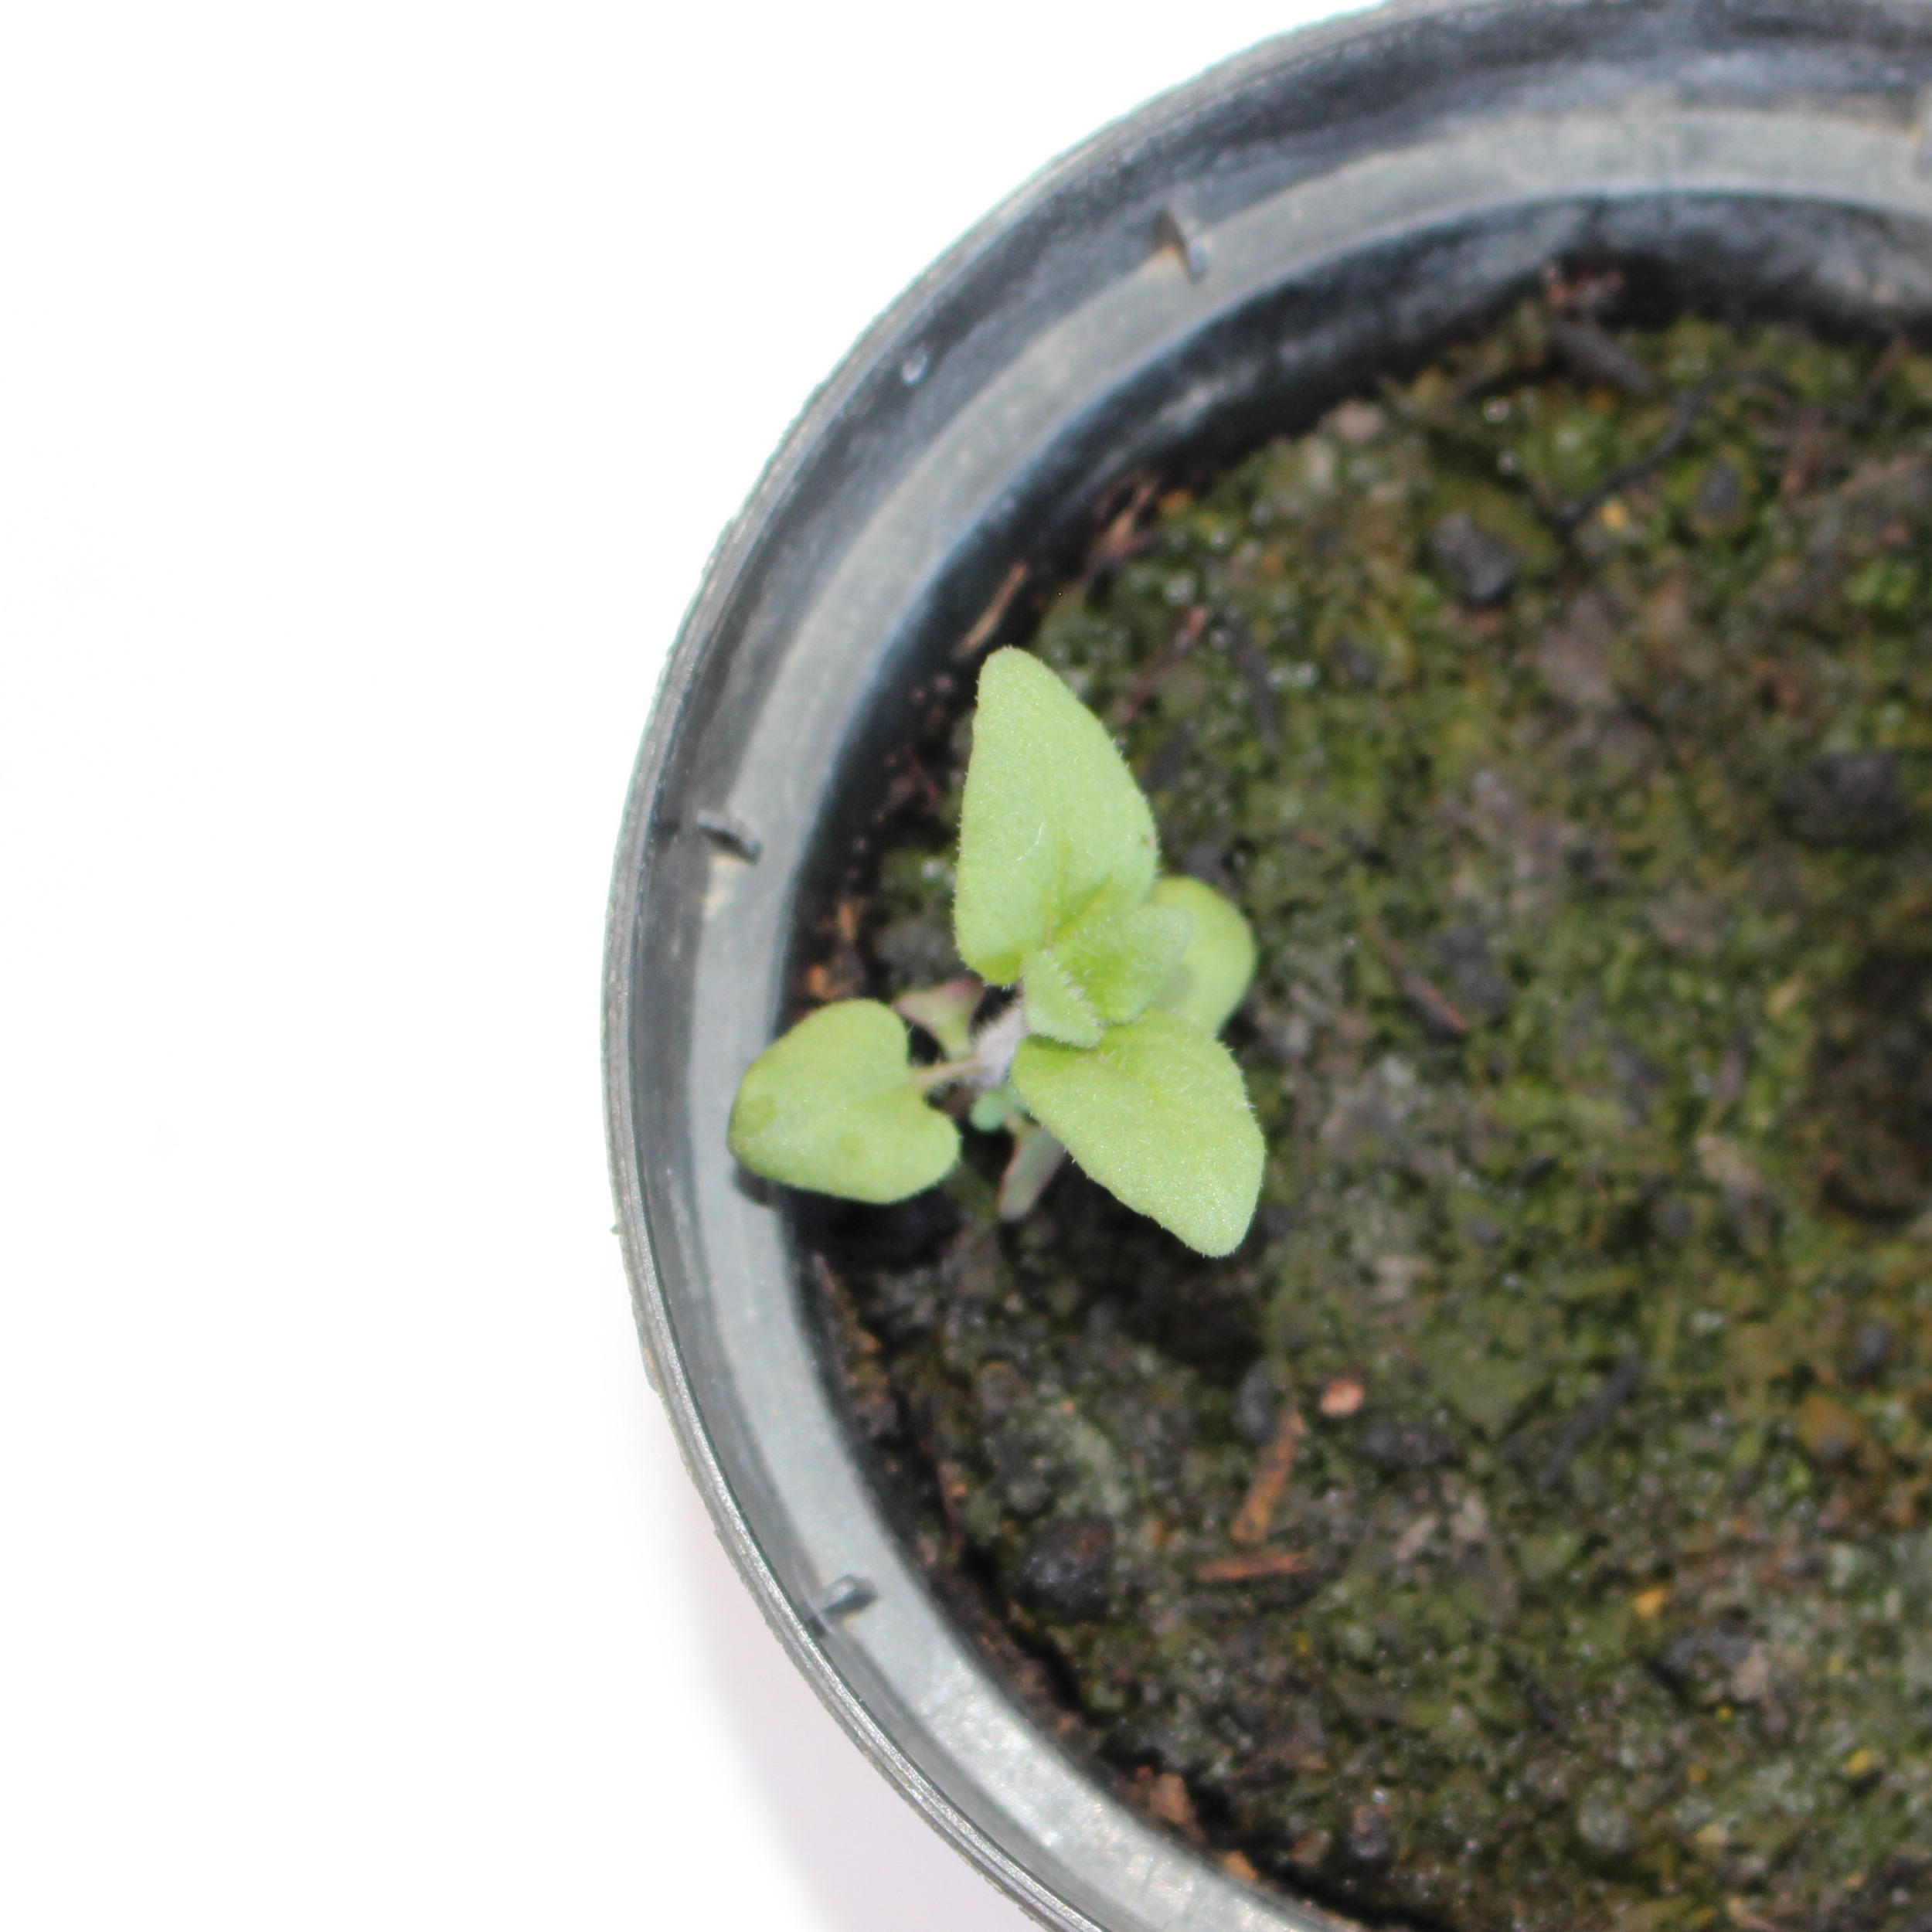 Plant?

Veronica persica
